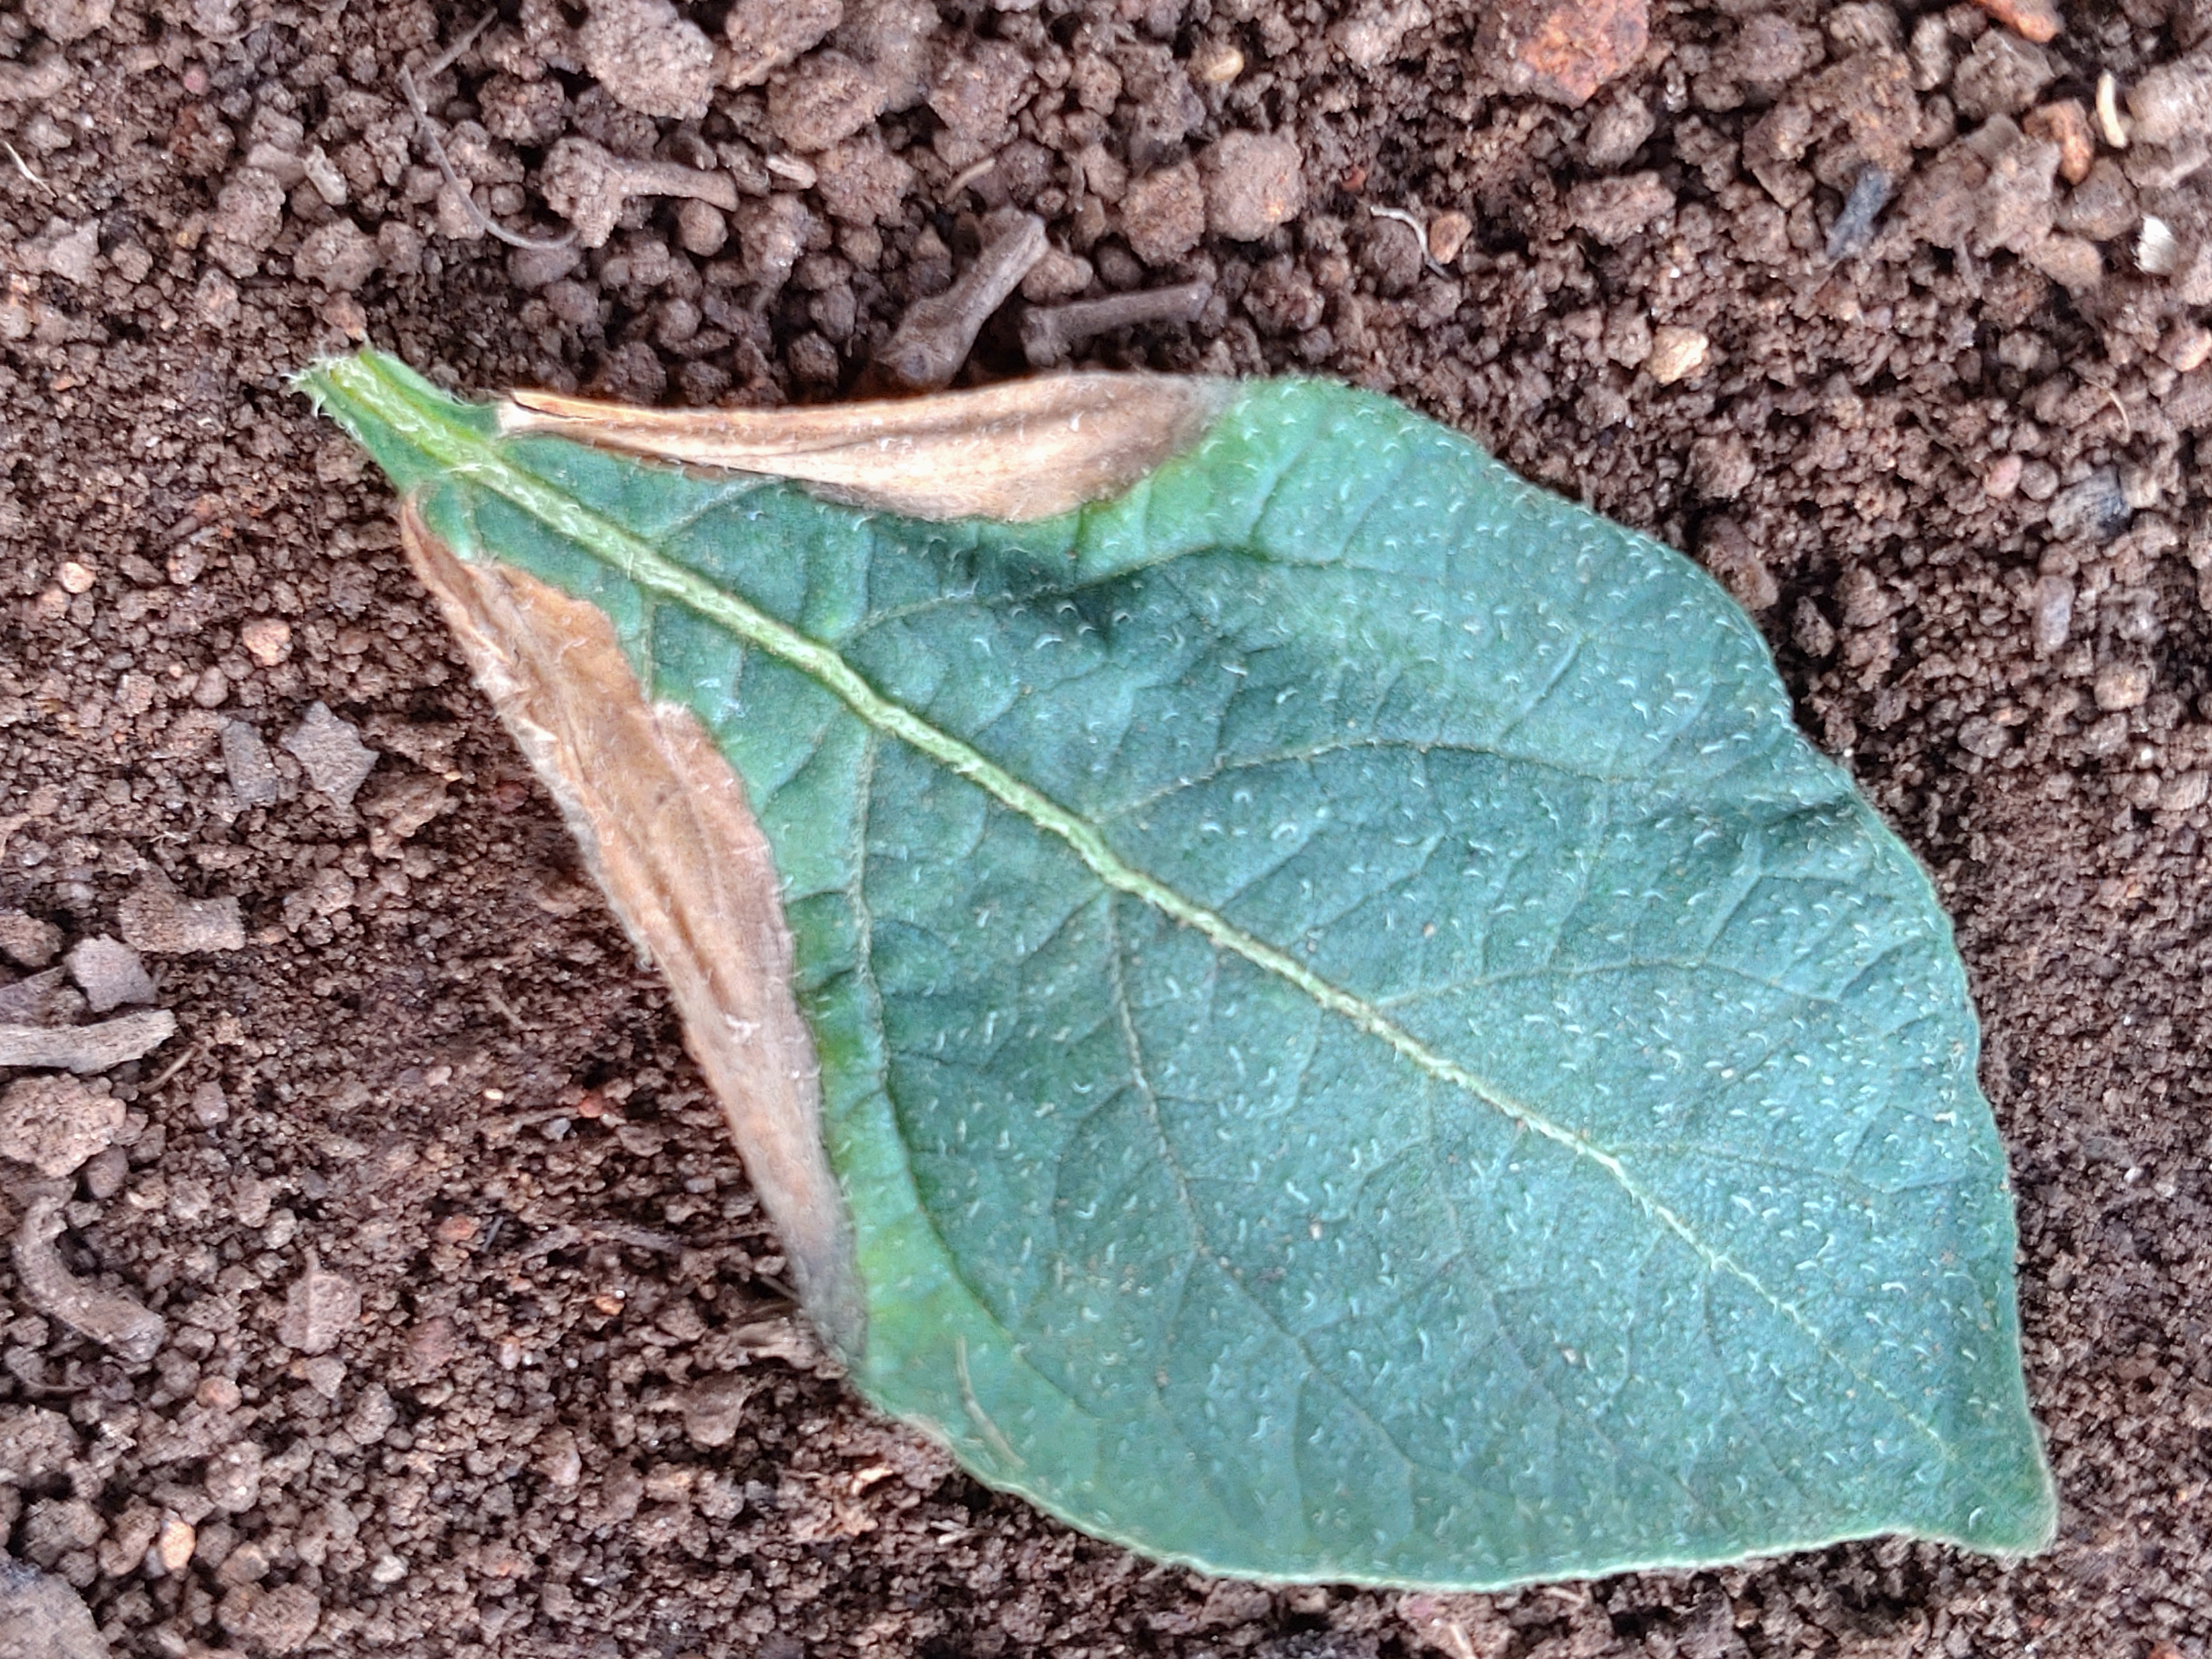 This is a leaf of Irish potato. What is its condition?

early blight
